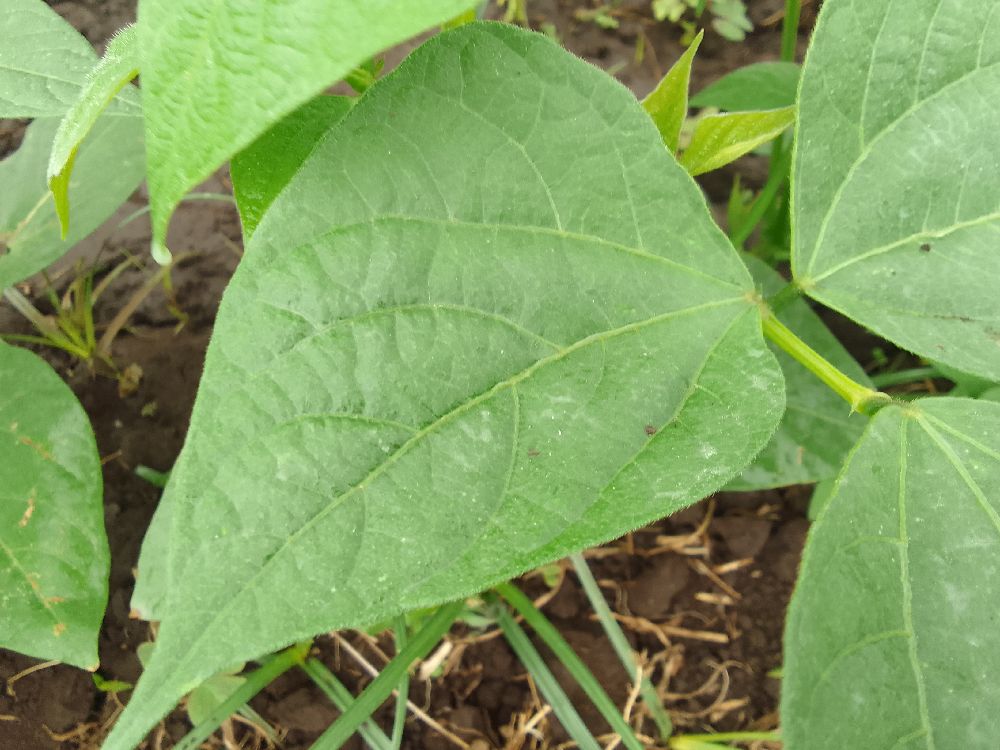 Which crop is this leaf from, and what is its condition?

common bean, healthy
